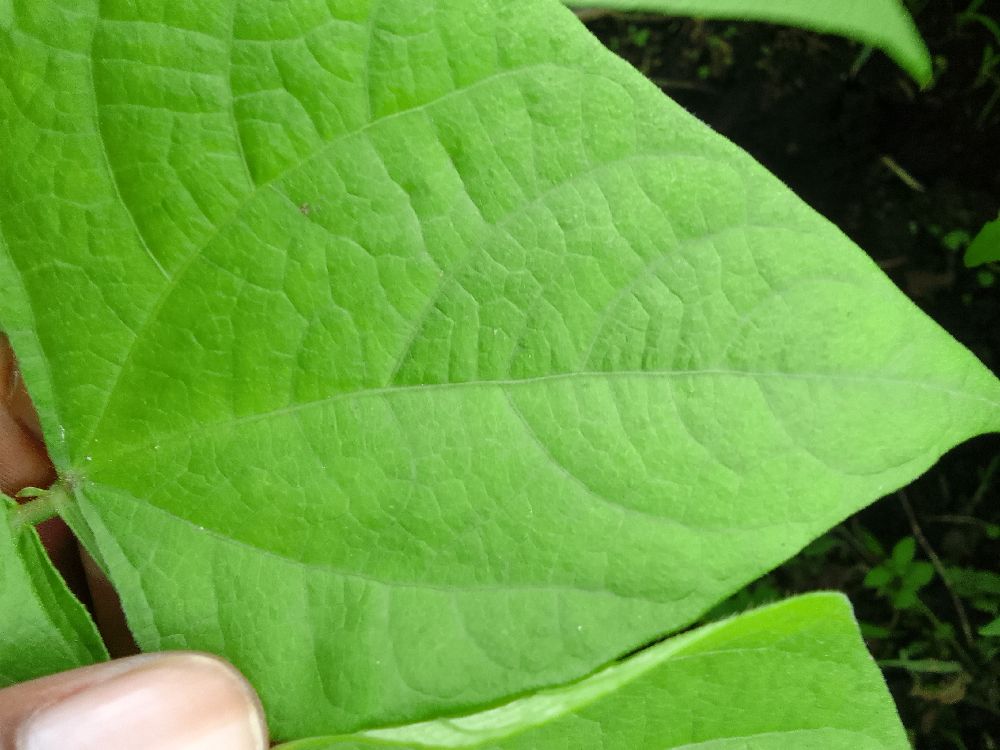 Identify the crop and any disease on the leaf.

common bean, healthy
